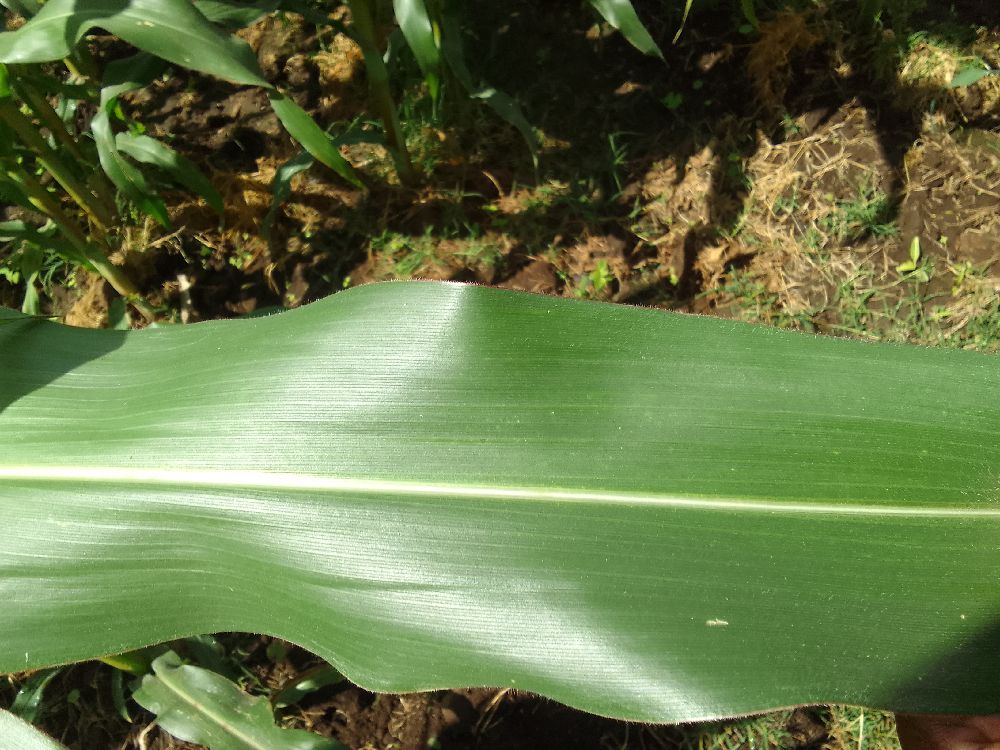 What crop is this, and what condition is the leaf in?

maize, healthy
